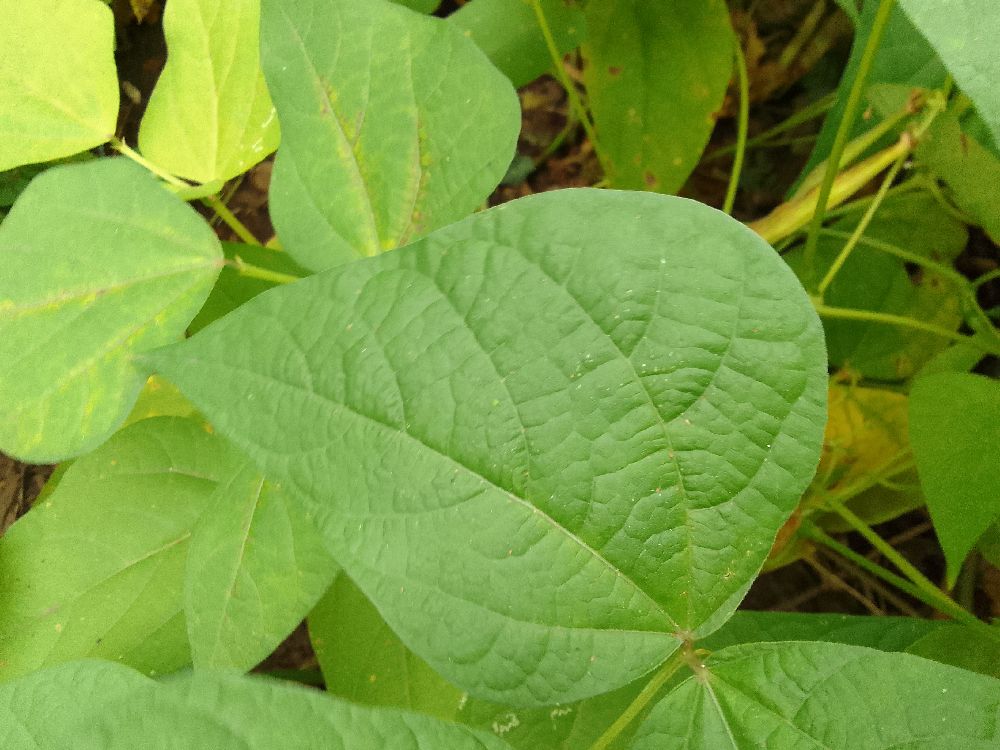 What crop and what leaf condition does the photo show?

common bean, healthy
